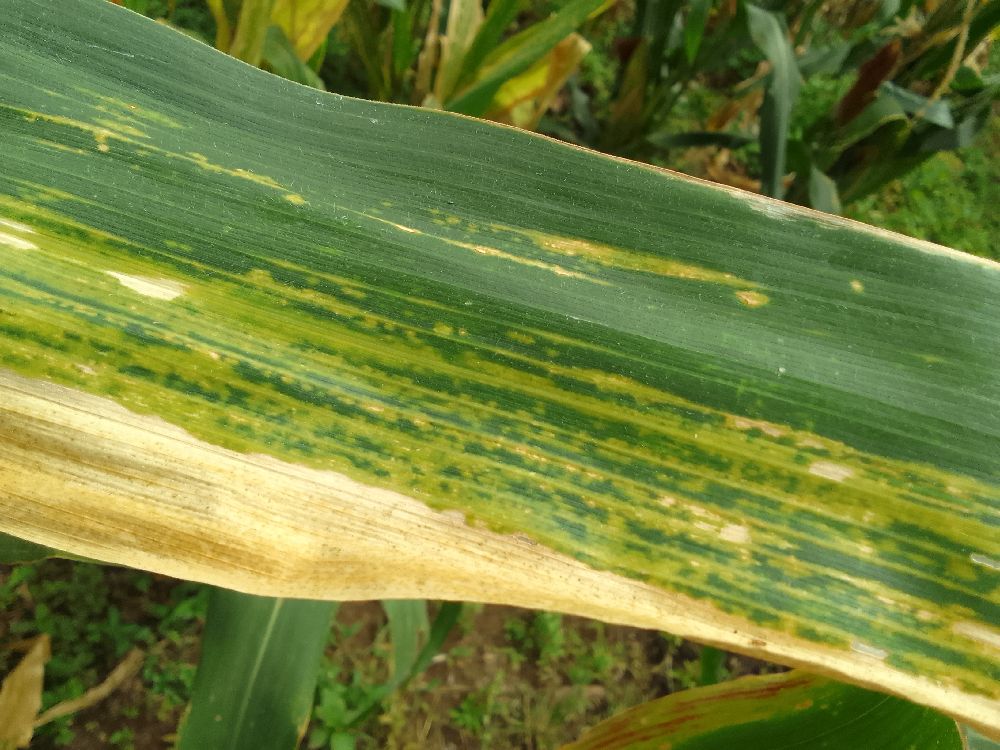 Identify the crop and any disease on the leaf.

maize, maize lethal necrosis
